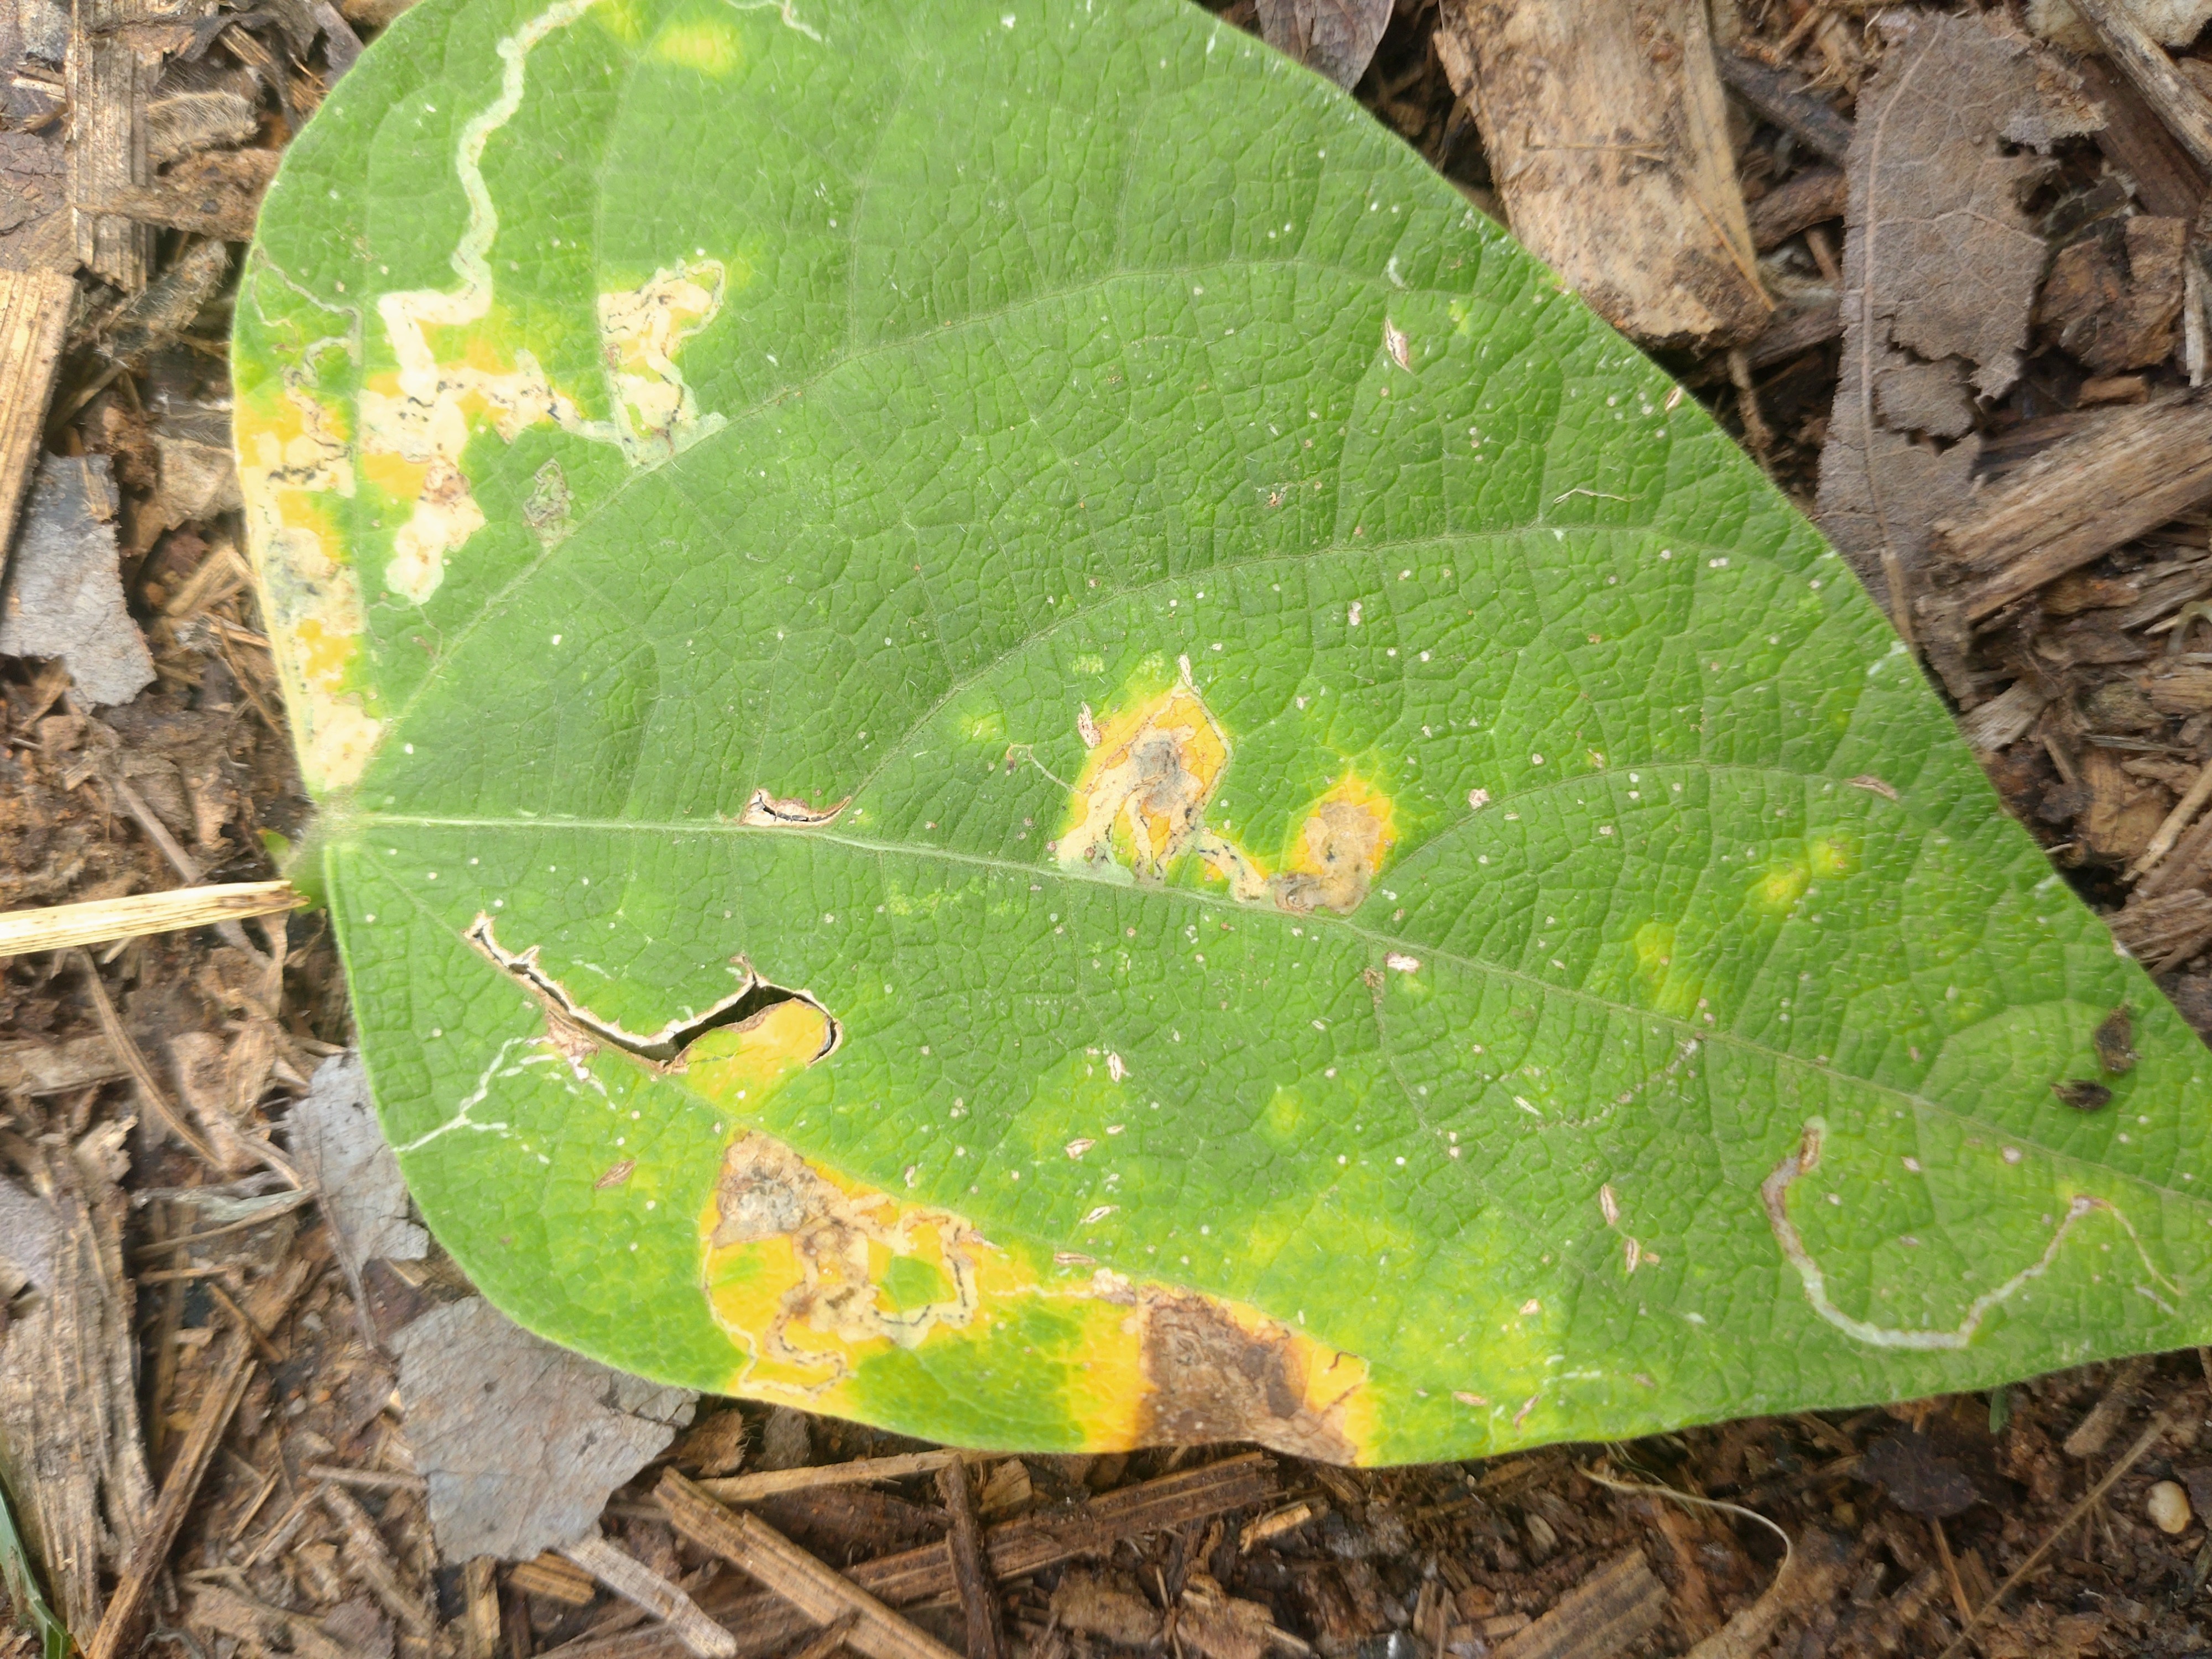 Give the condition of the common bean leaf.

rust
